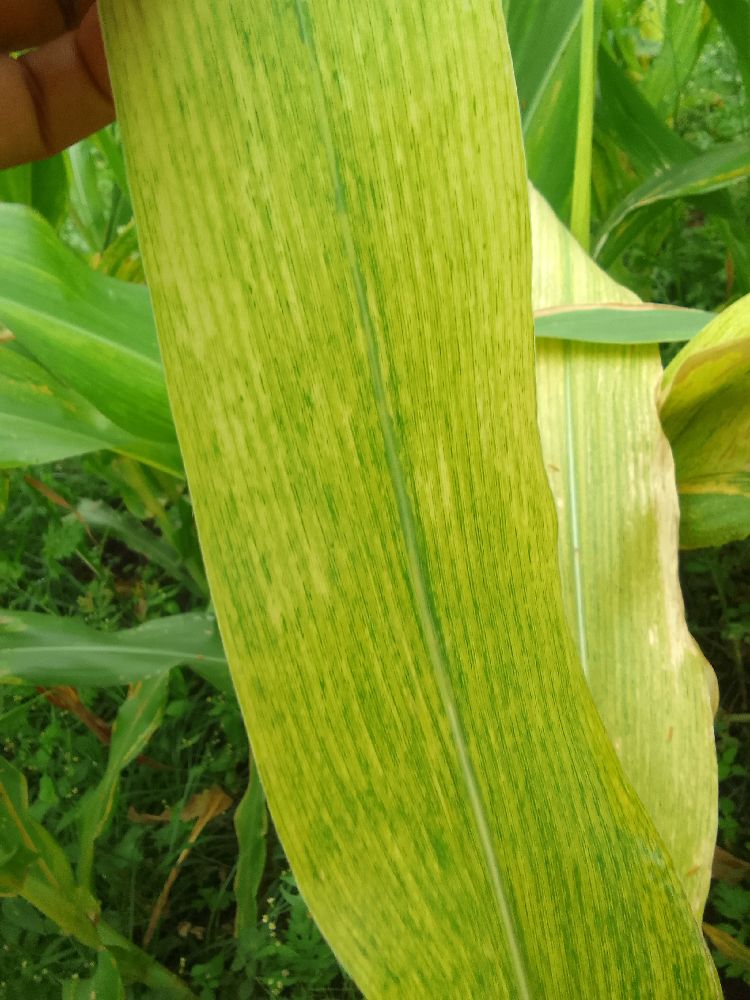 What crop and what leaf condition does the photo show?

maize, maize lethal necrosis
